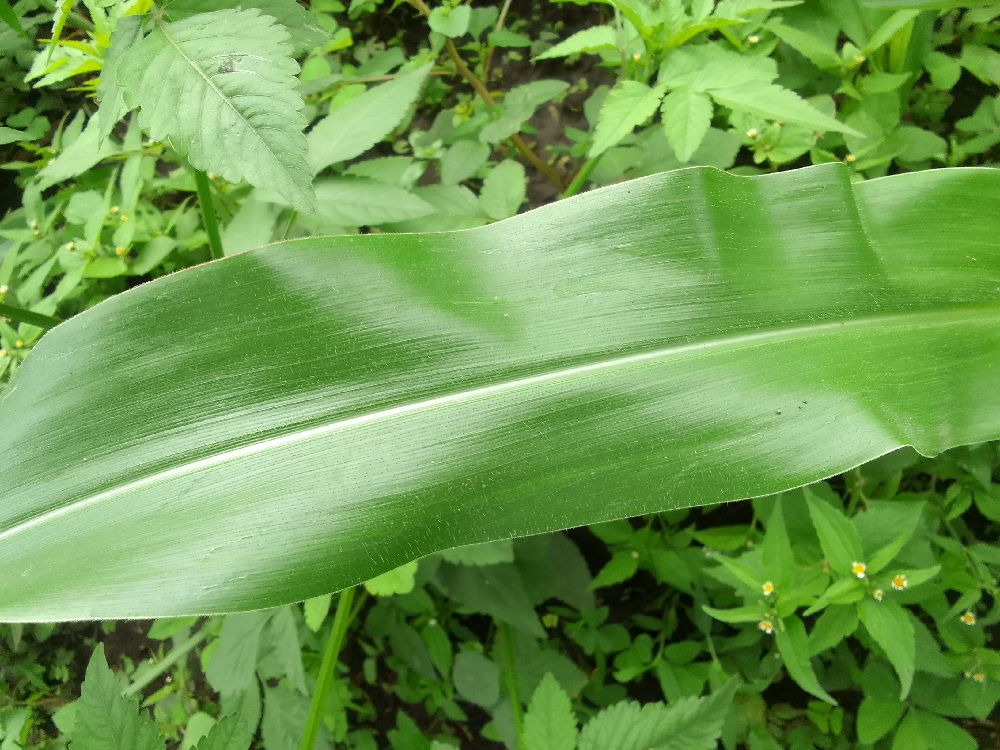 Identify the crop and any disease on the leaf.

maize, healthy
